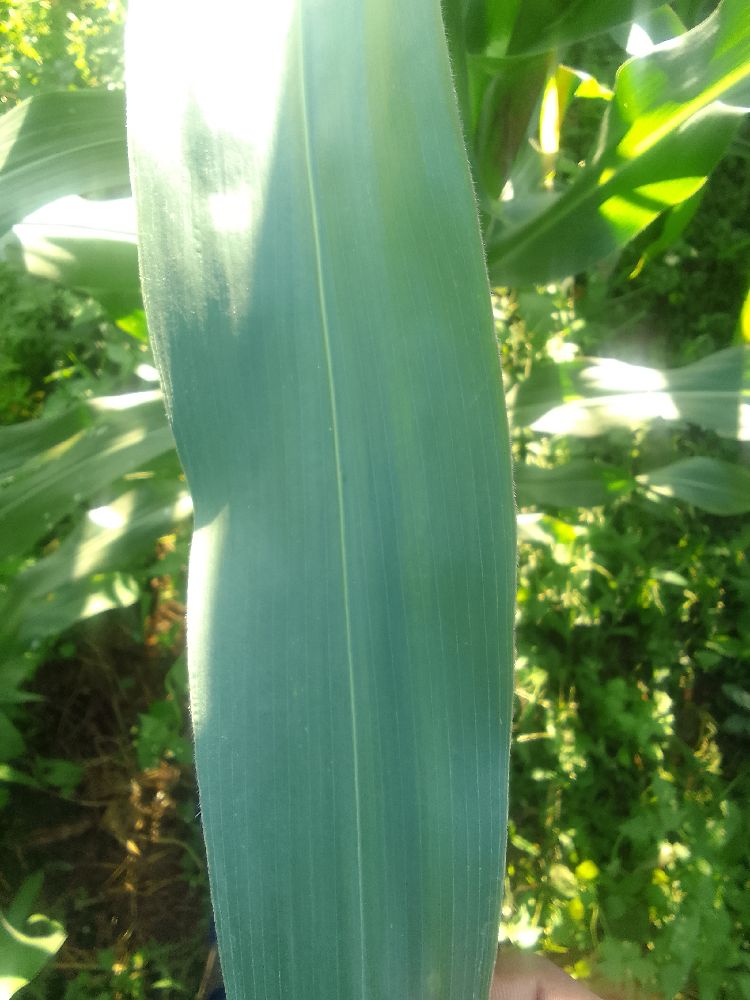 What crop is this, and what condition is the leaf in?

maize, healthy
